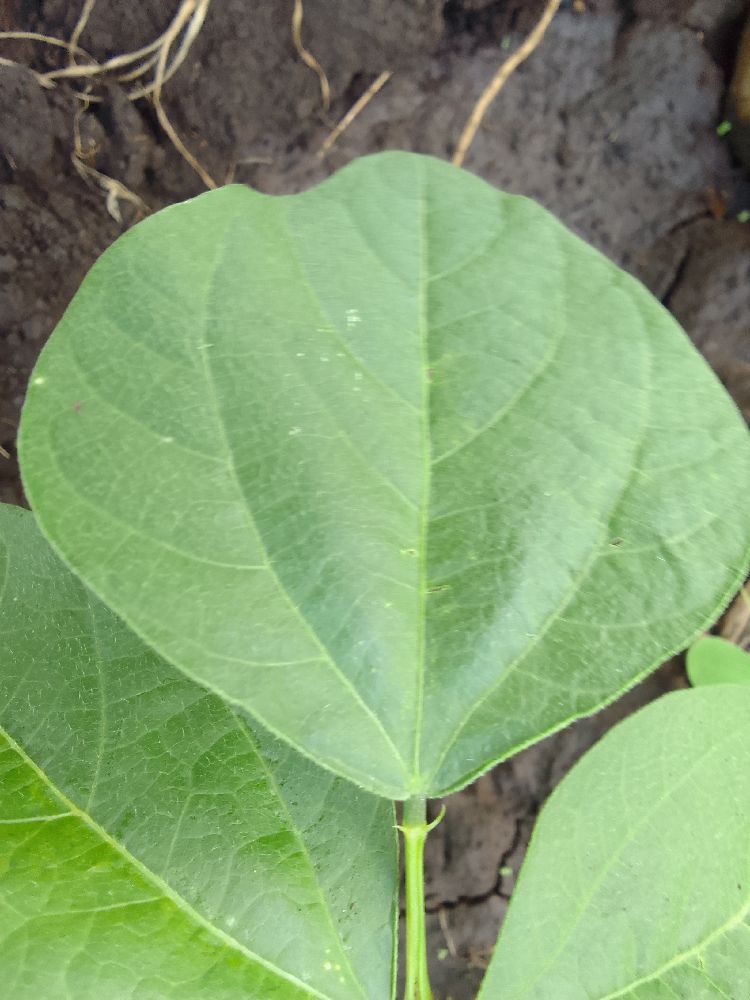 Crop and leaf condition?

common bean, healthy
